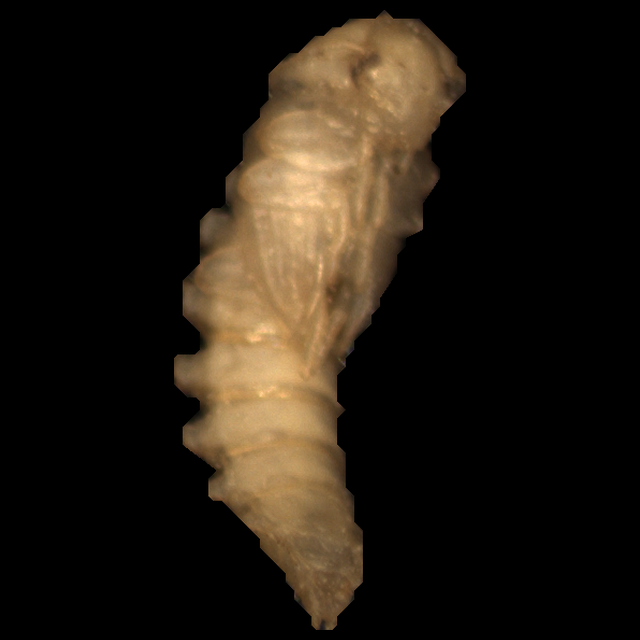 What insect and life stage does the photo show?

mealworm pupa
